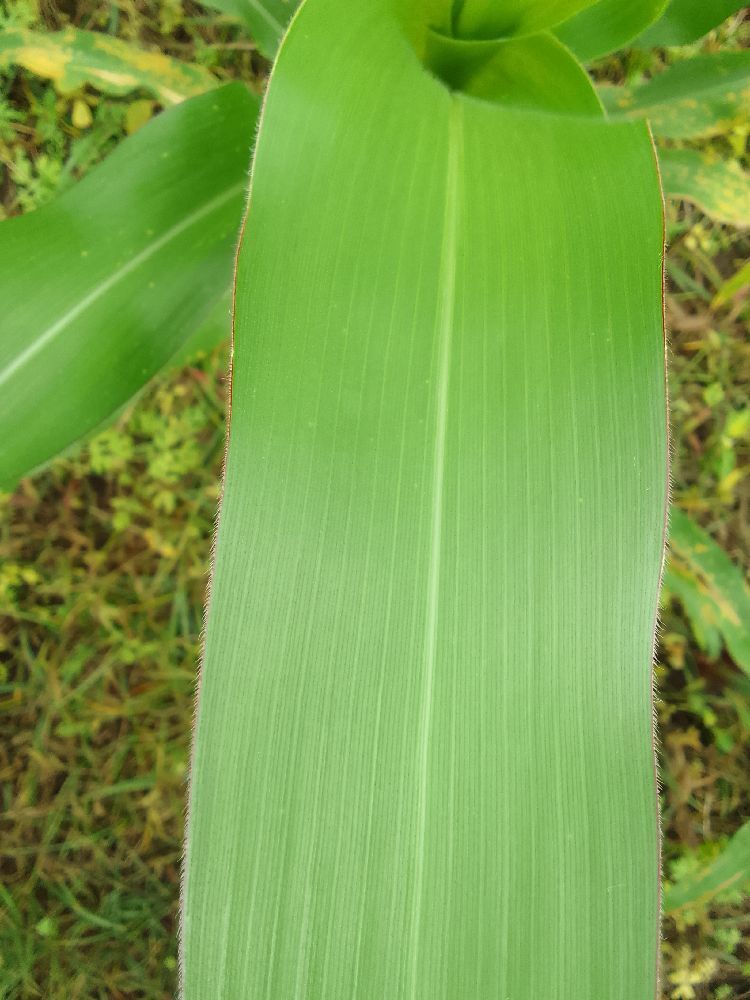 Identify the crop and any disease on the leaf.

maize, healthy
